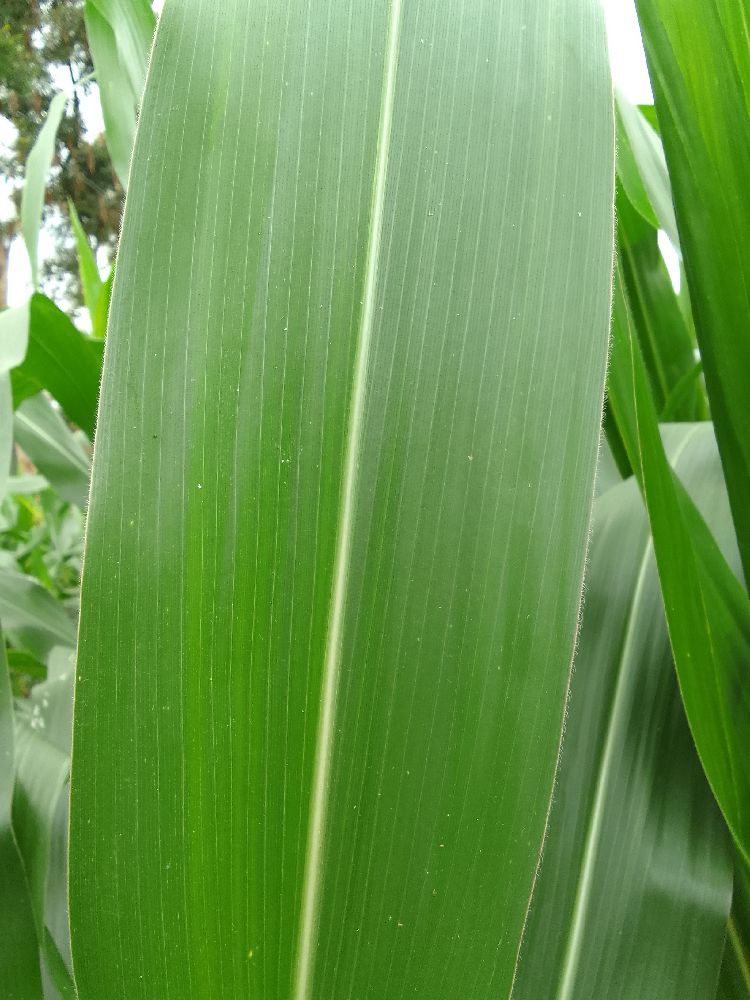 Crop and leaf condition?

maize, healthy
